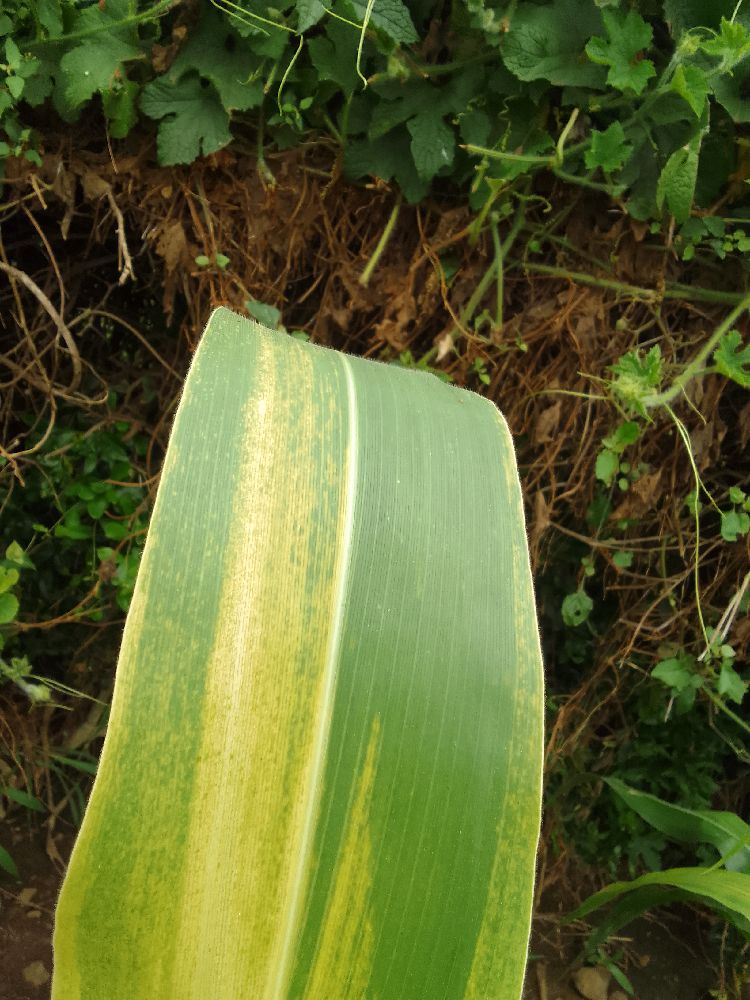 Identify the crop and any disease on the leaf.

maize, maize lethal necrosis
